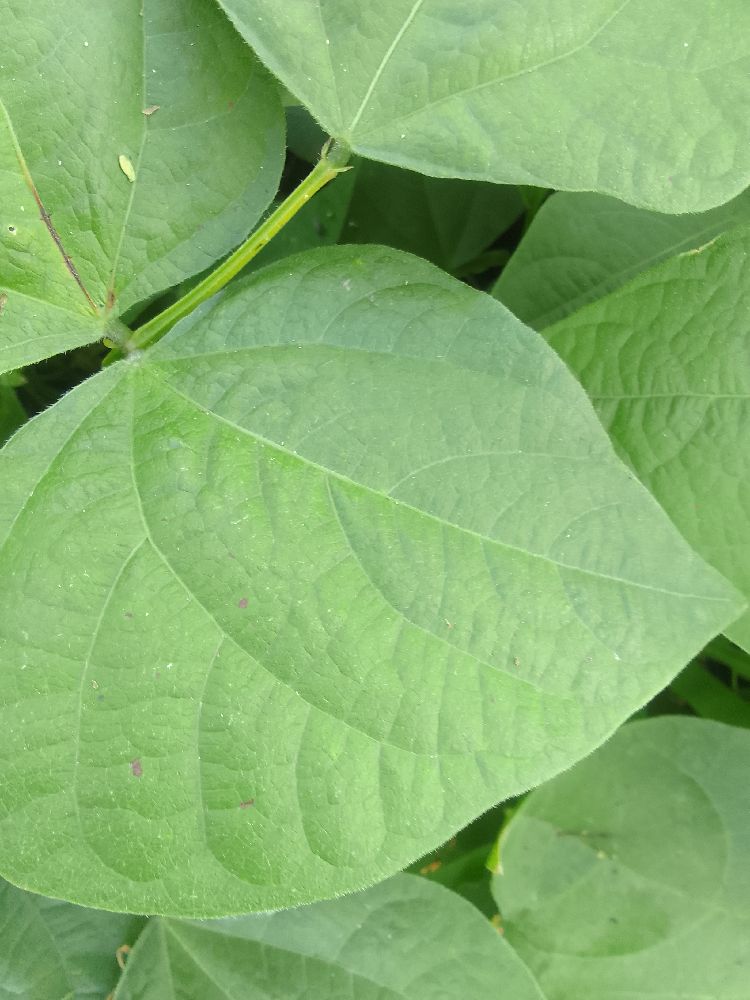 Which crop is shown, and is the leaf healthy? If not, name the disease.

common bean, healthy
